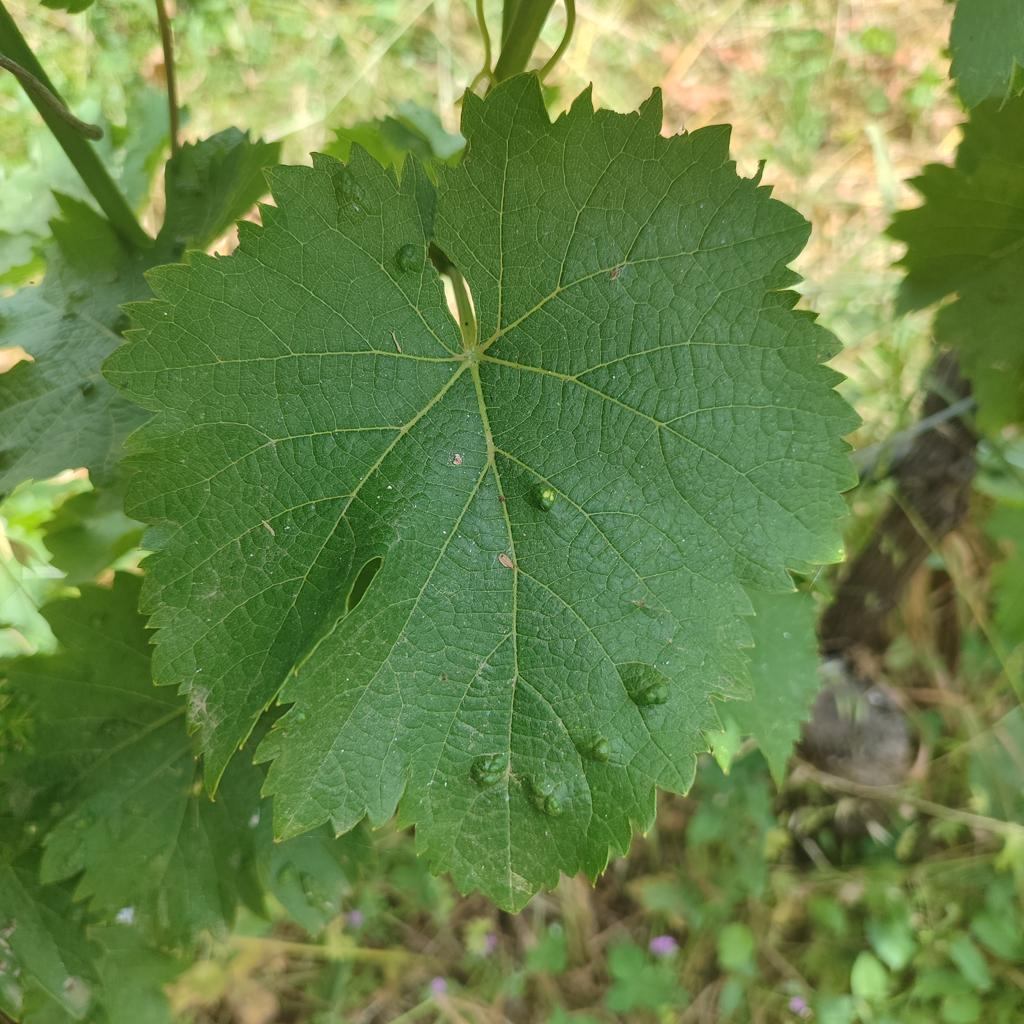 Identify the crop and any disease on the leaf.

grapevine, erineum mite
